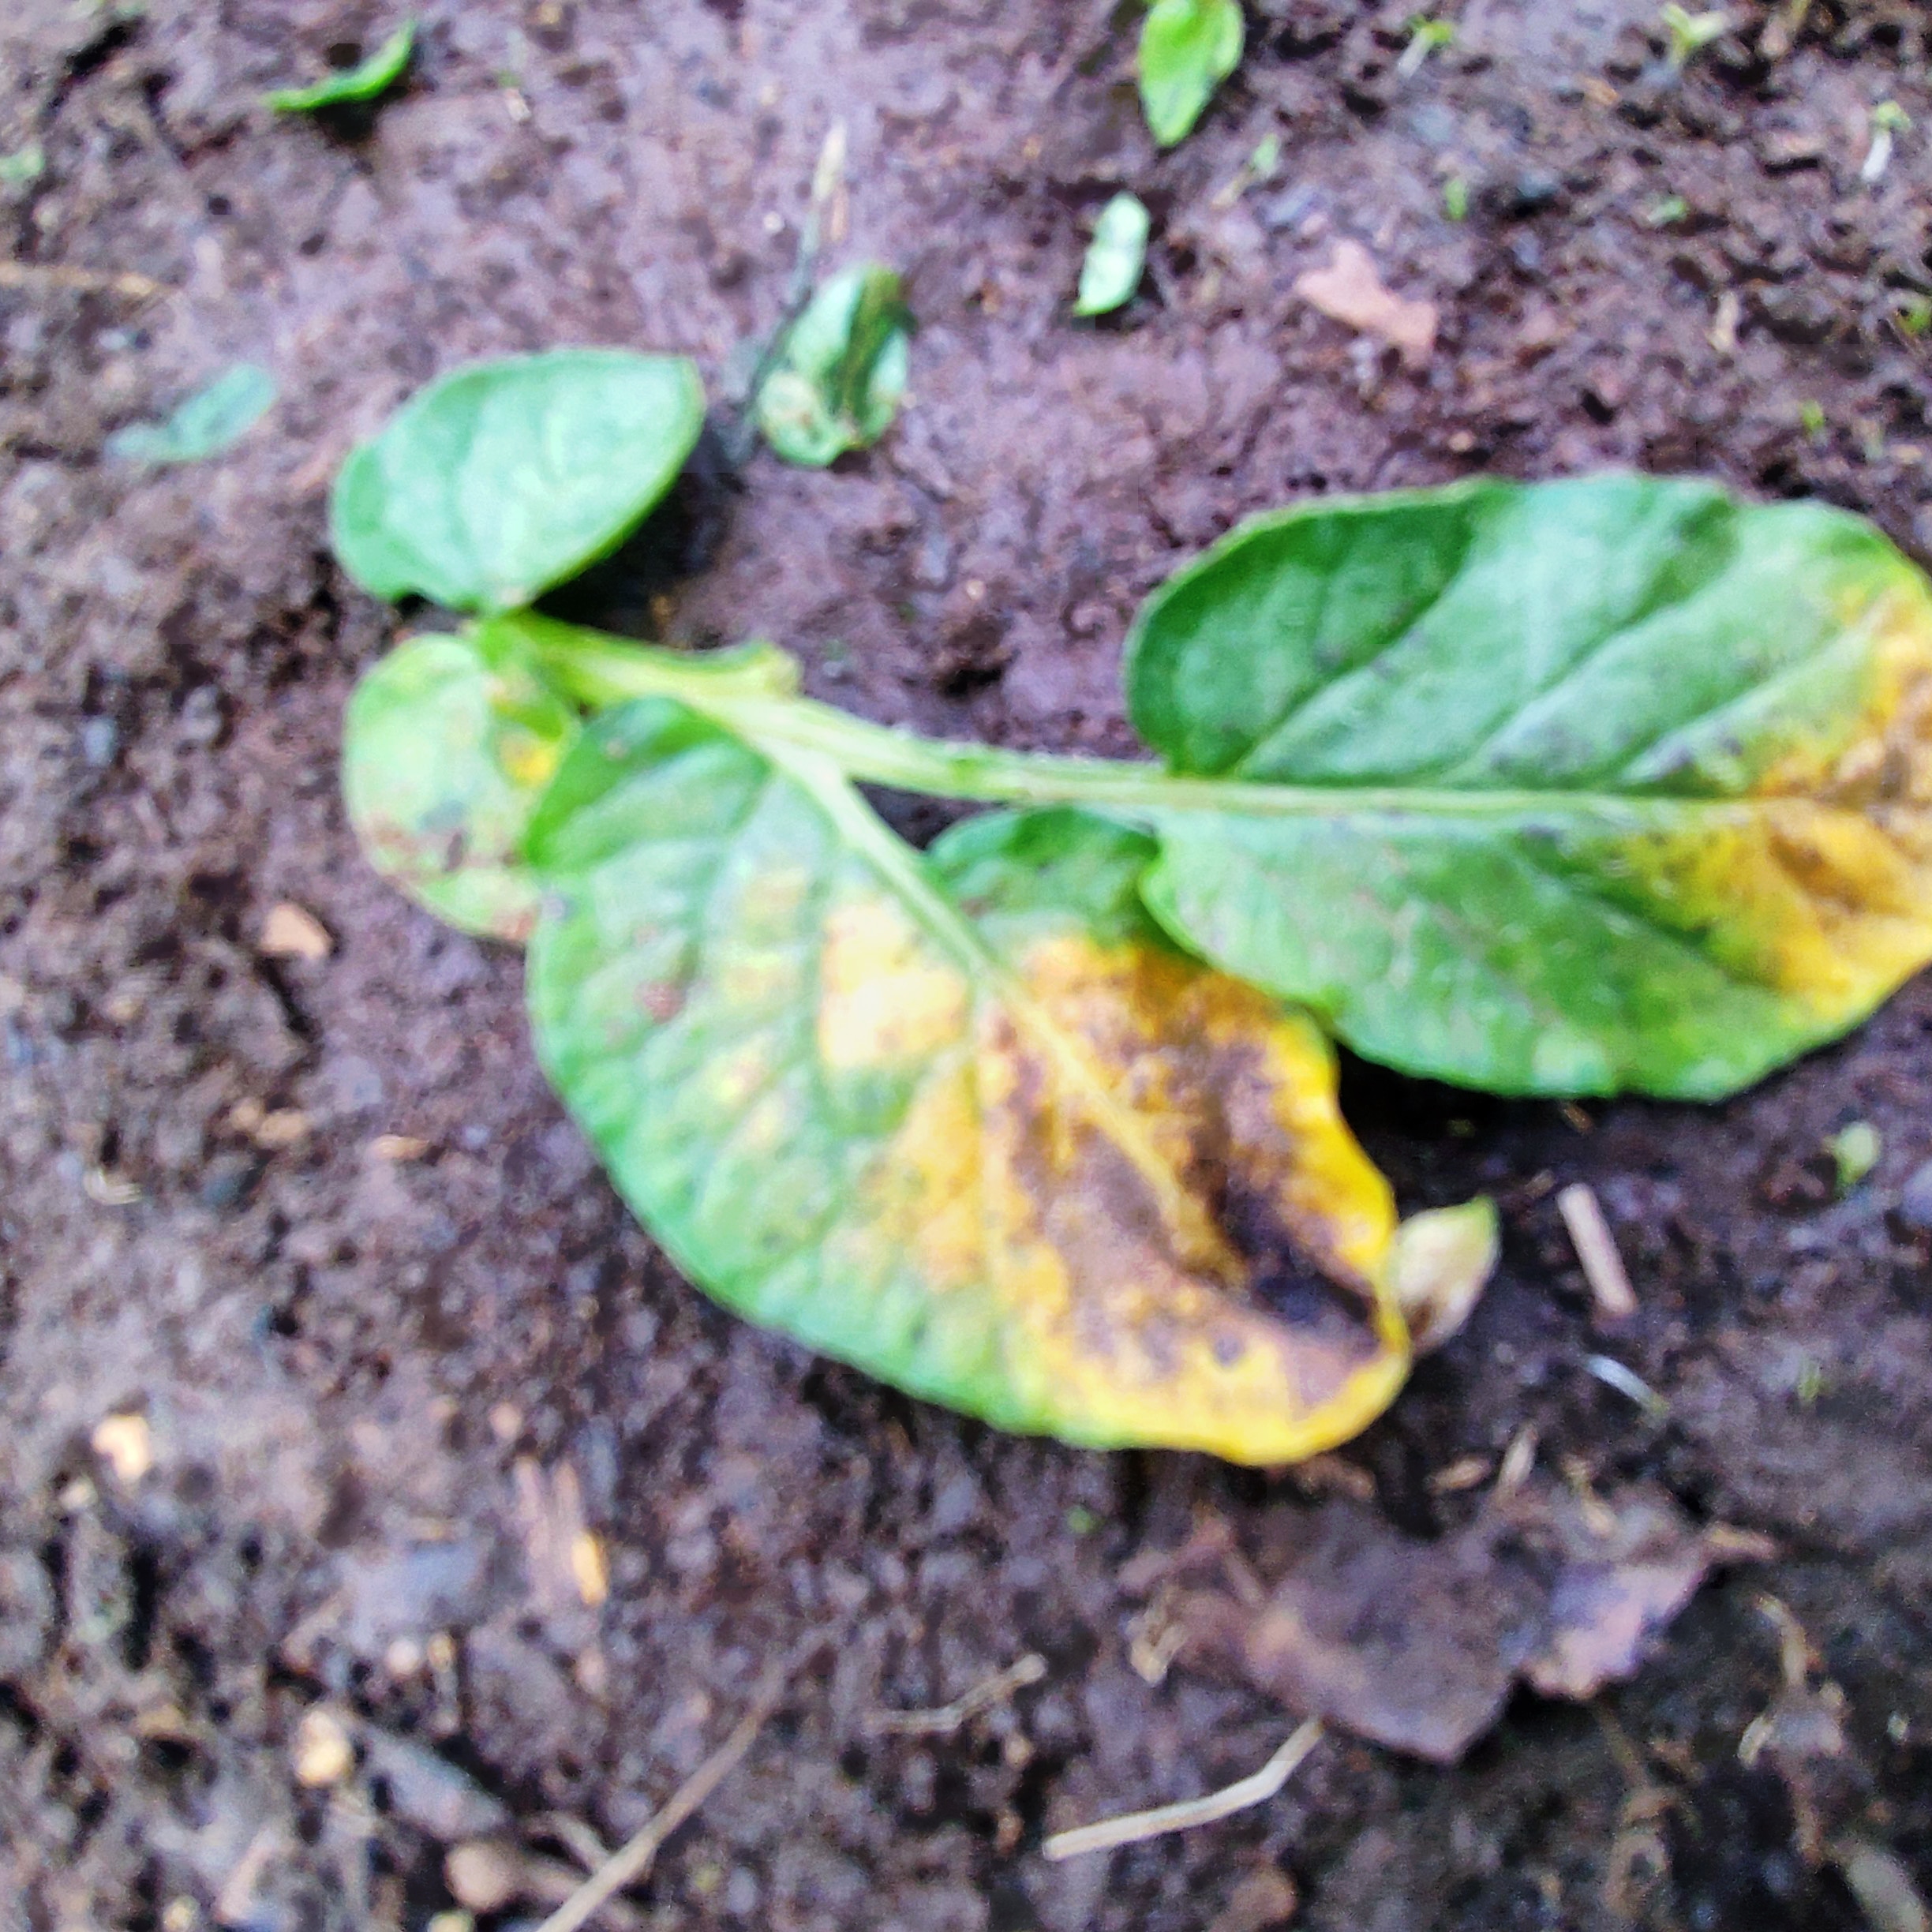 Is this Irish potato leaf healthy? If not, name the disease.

late blight
